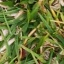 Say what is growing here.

grass
